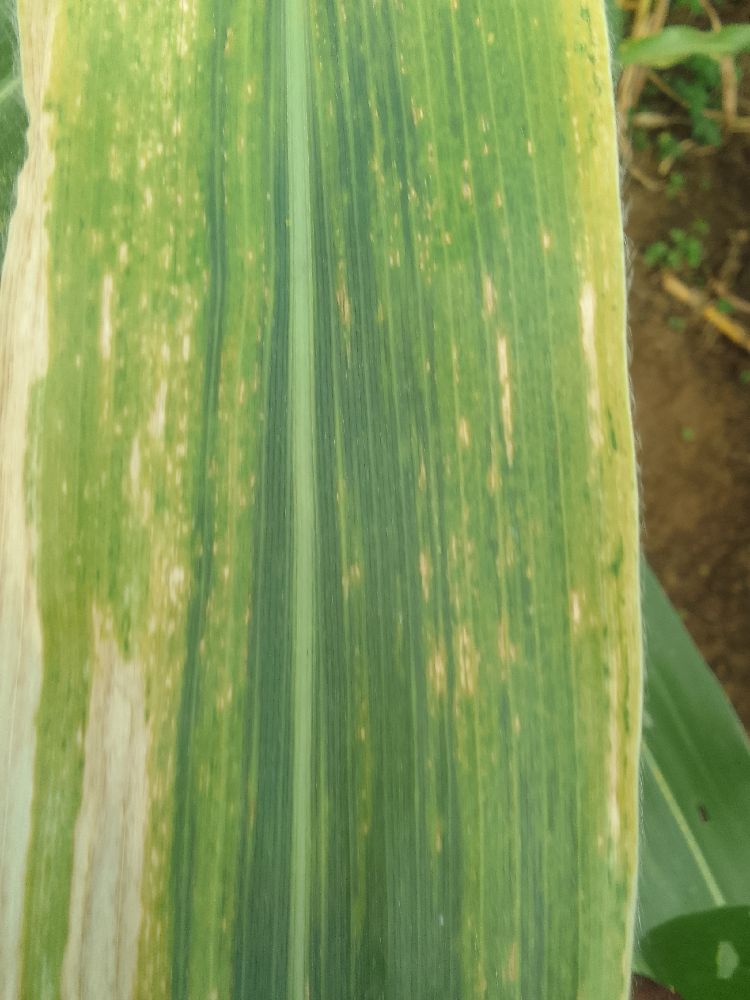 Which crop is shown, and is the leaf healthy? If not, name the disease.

maize, maize lethal necrosis
